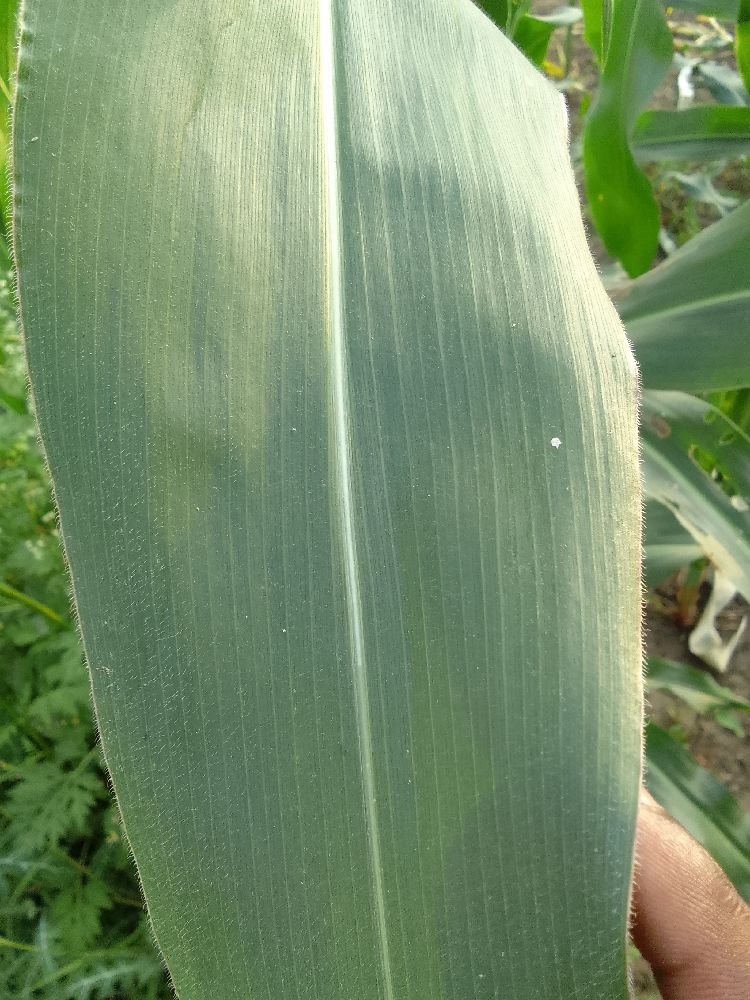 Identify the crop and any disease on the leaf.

maize, healthy
